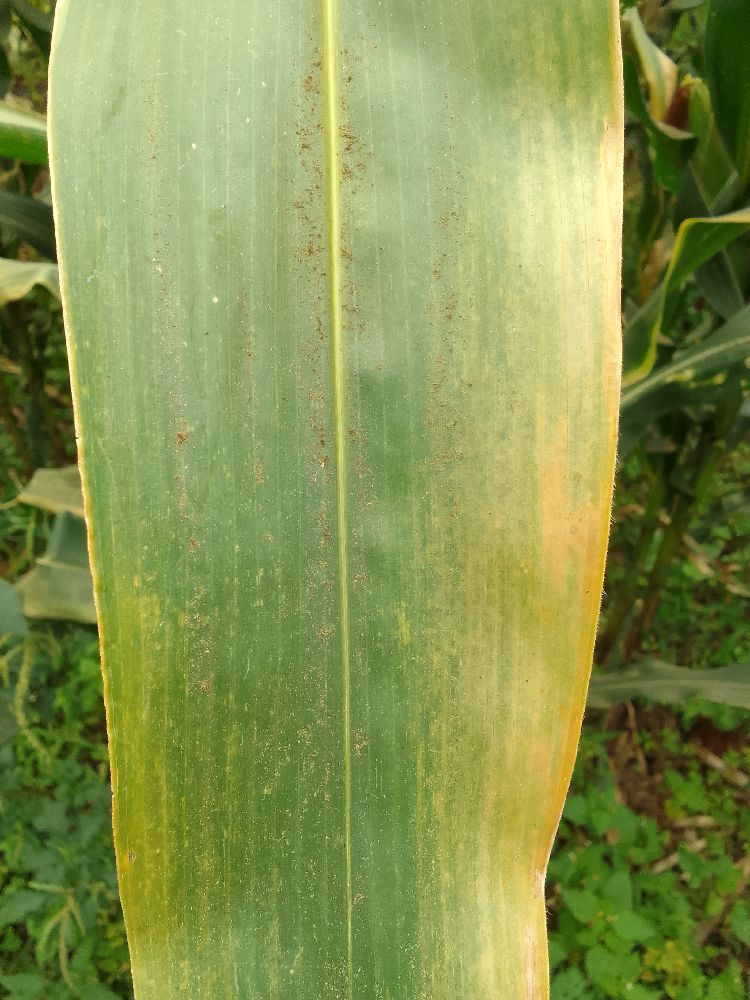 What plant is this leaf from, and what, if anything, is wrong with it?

maize, maize lethal necrosis
